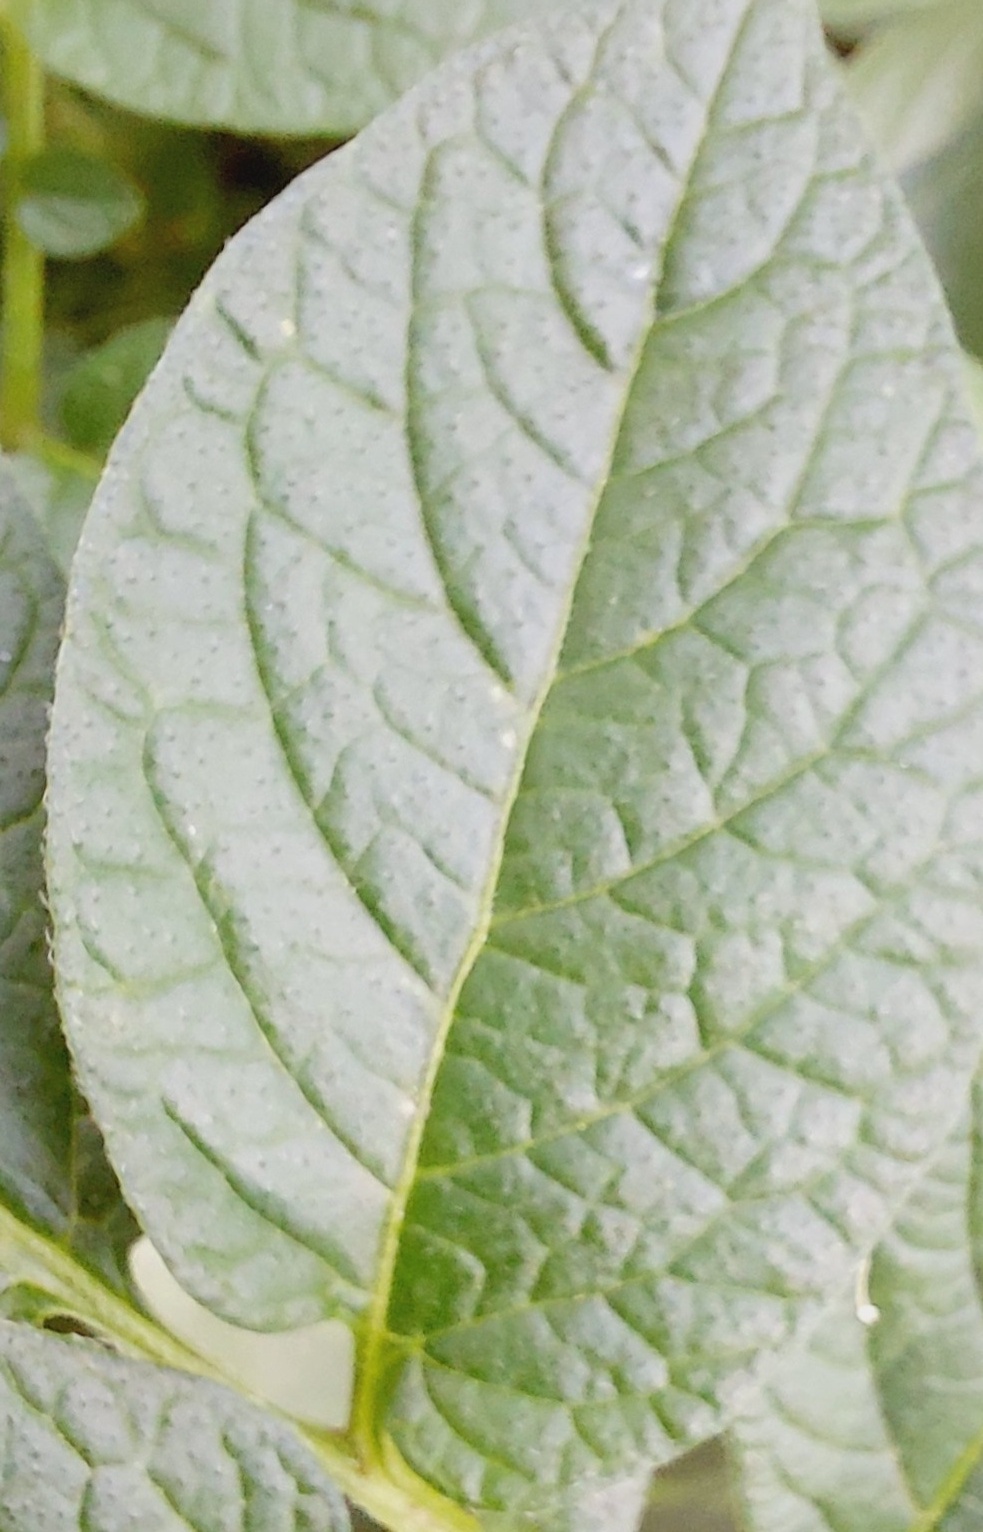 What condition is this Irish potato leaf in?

healthy
